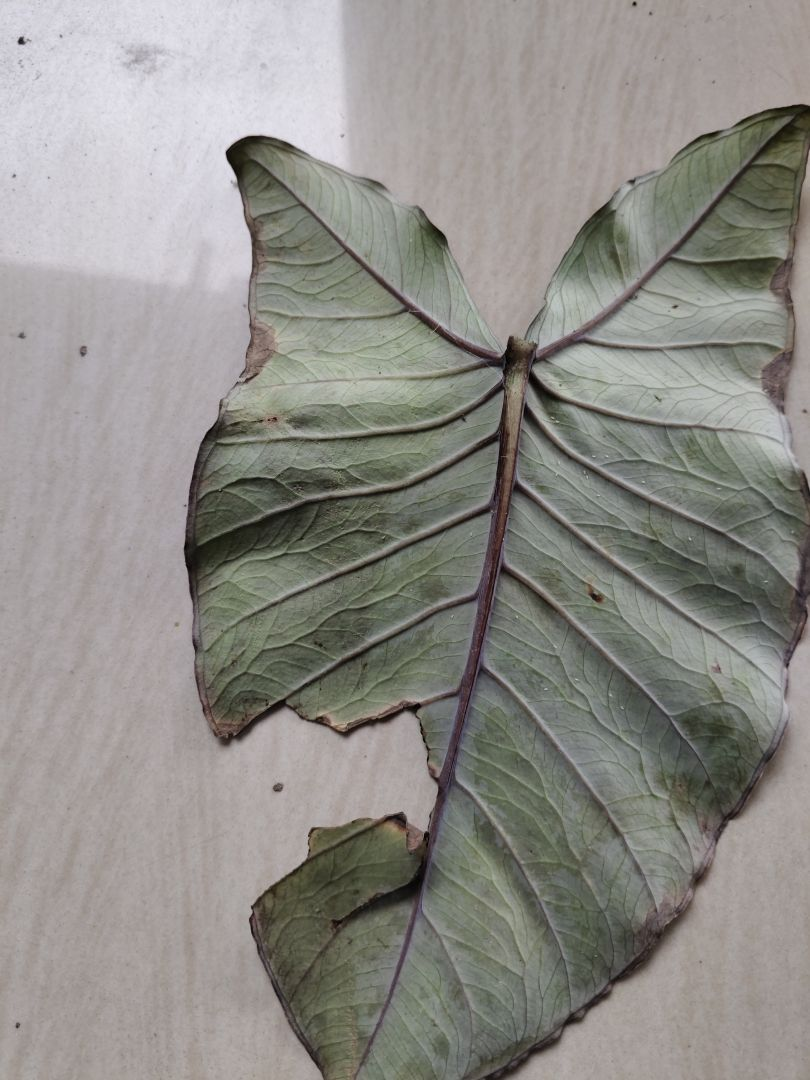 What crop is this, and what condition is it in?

taro, leaf blight
